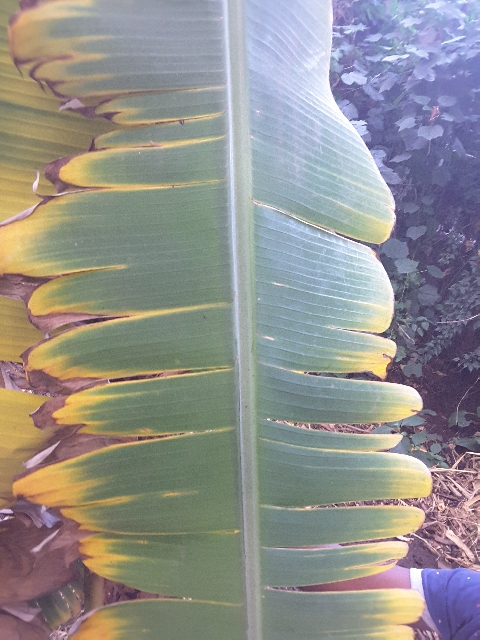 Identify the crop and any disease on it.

banana, fusarium wilt race 1
